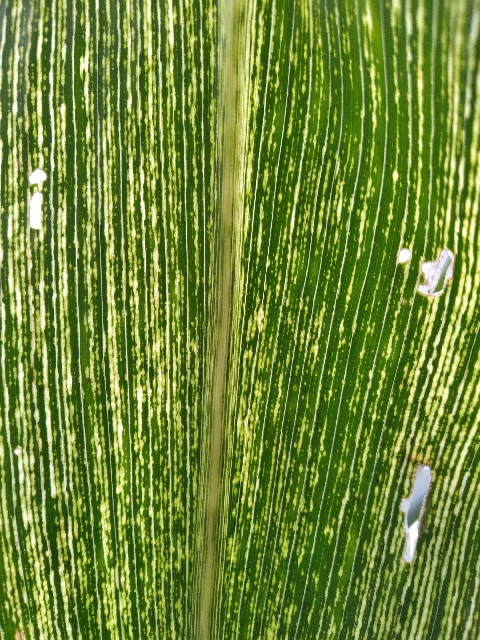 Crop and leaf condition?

maize, maize streak virus
